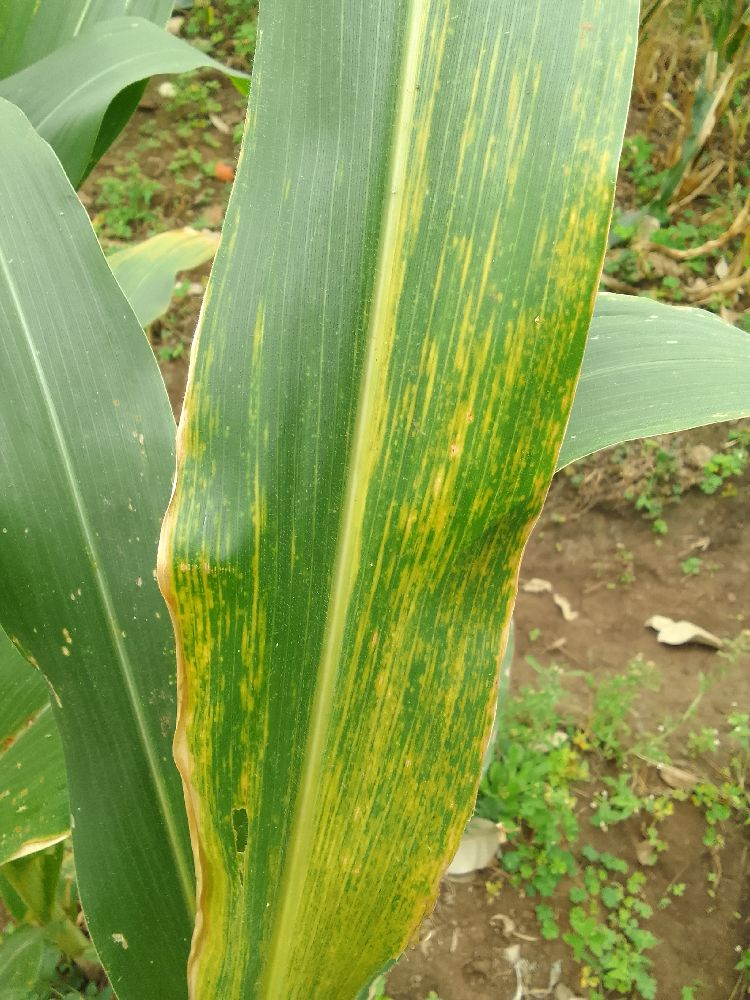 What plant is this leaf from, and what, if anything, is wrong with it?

maize, maize lethal necrosis
